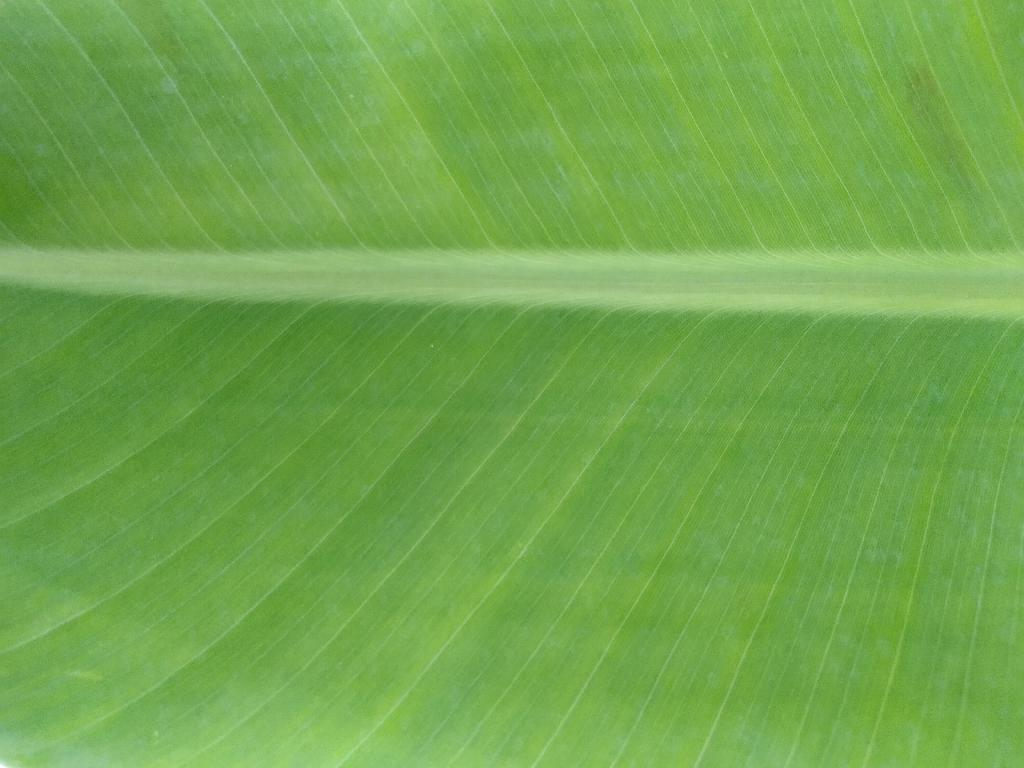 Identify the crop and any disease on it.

banana, healthy
